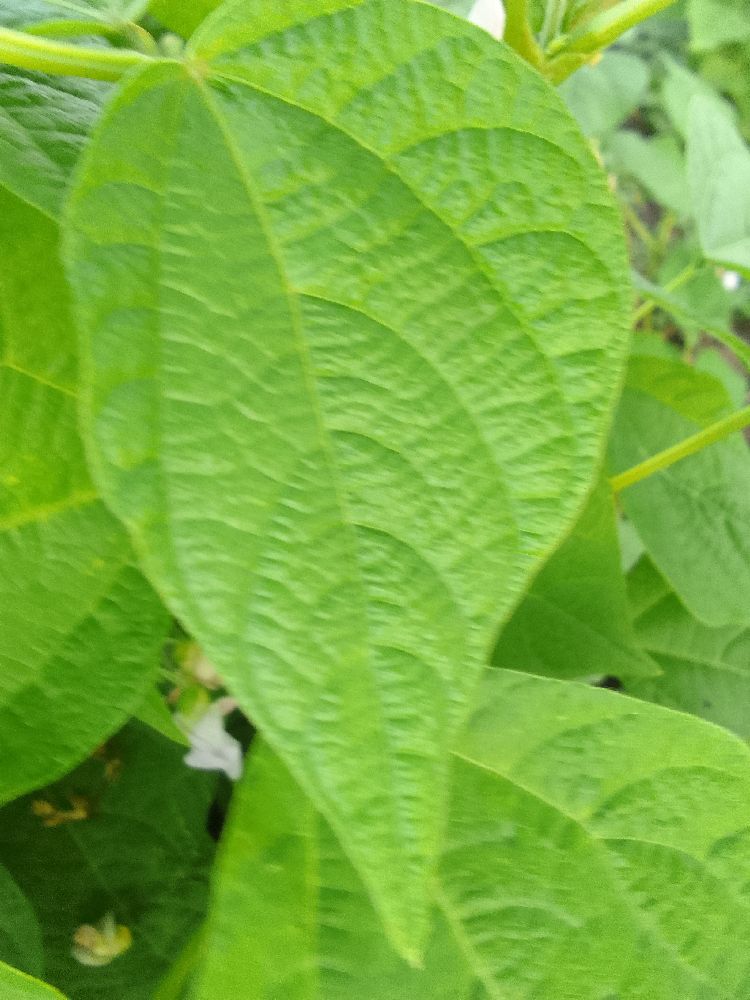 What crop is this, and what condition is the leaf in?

common bean, healthy
